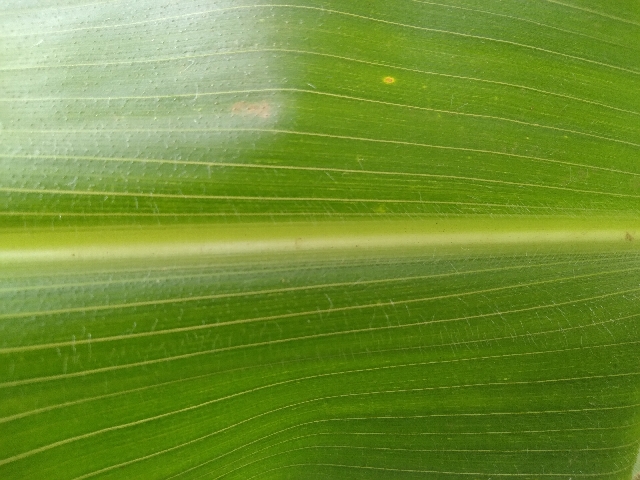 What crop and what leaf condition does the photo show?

maize, healthy
